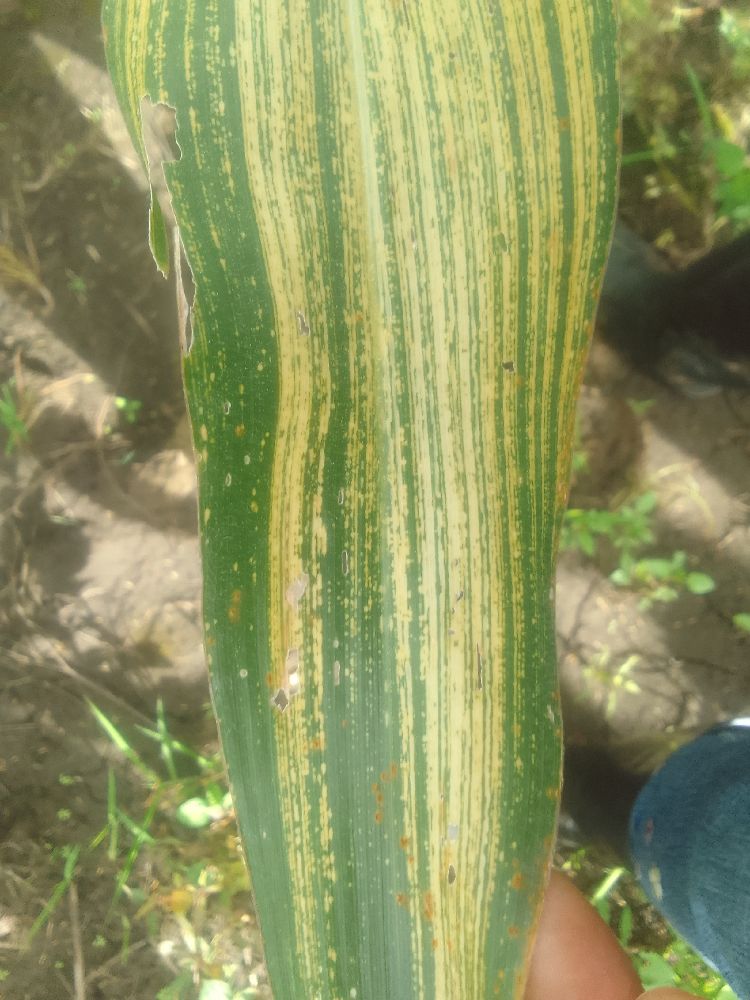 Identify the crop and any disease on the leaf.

maize, maize streak virus
